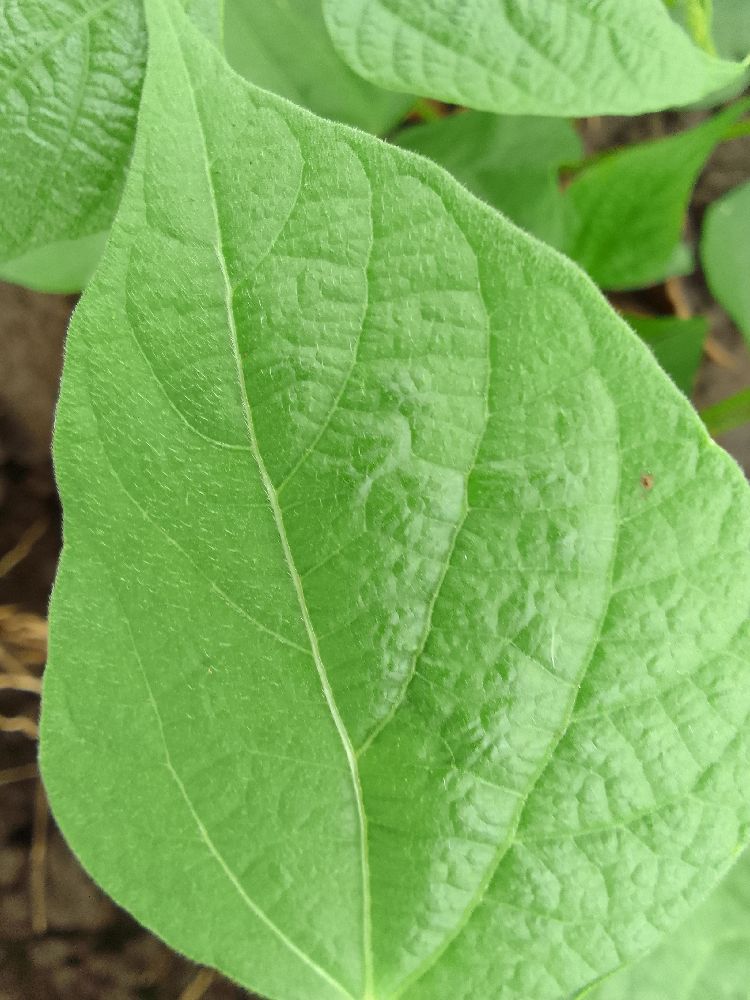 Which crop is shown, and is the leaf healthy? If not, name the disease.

common bean, healthy
